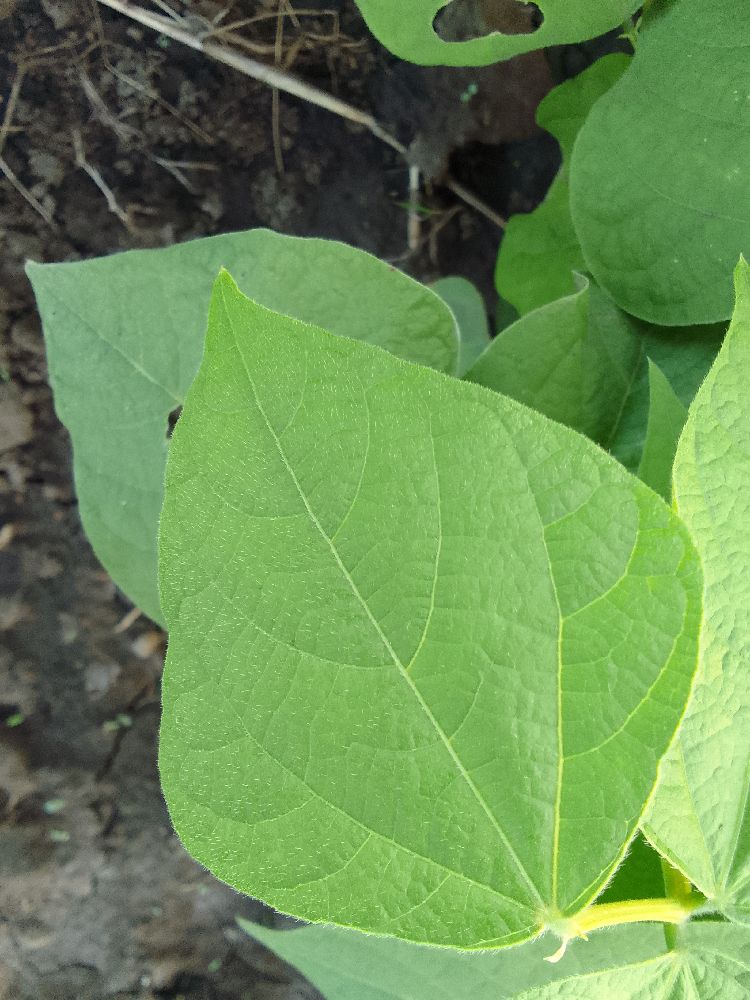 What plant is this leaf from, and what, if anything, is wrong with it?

common bean, healthy
